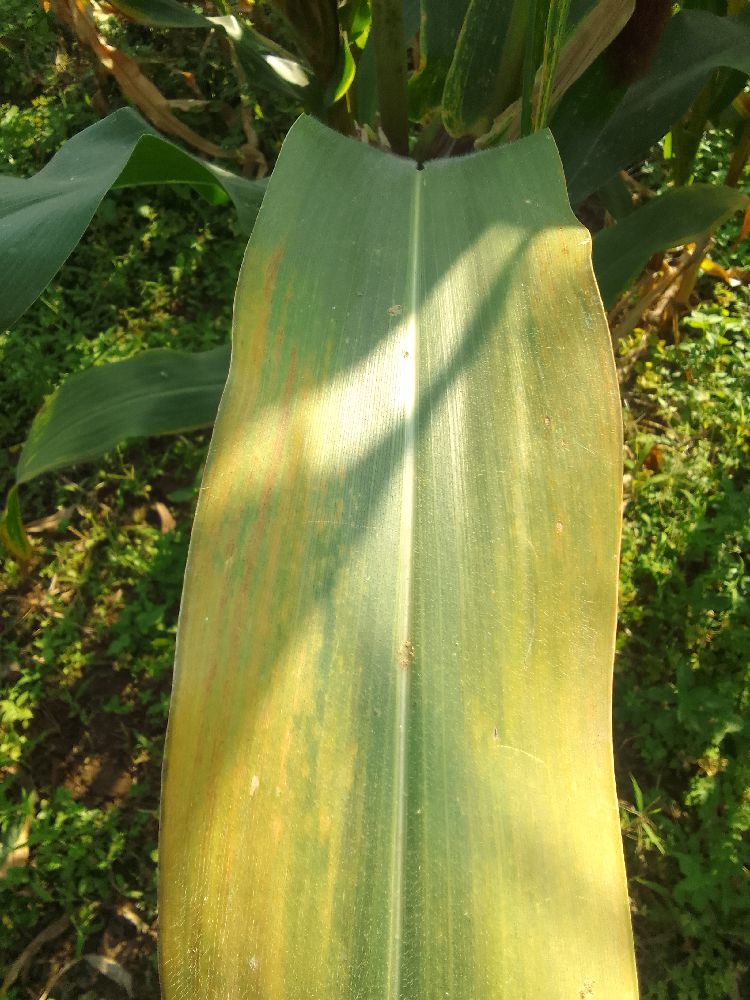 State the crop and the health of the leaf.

maize, maize lethal necrosis
